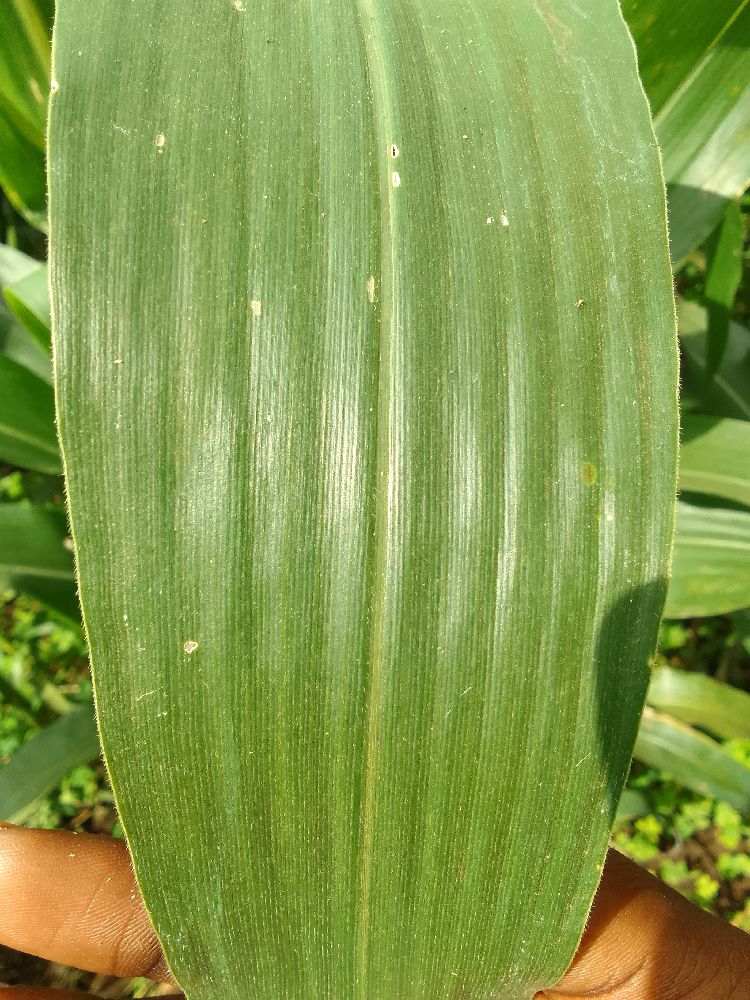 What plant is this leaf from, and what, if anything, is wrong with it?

maize, healthy
